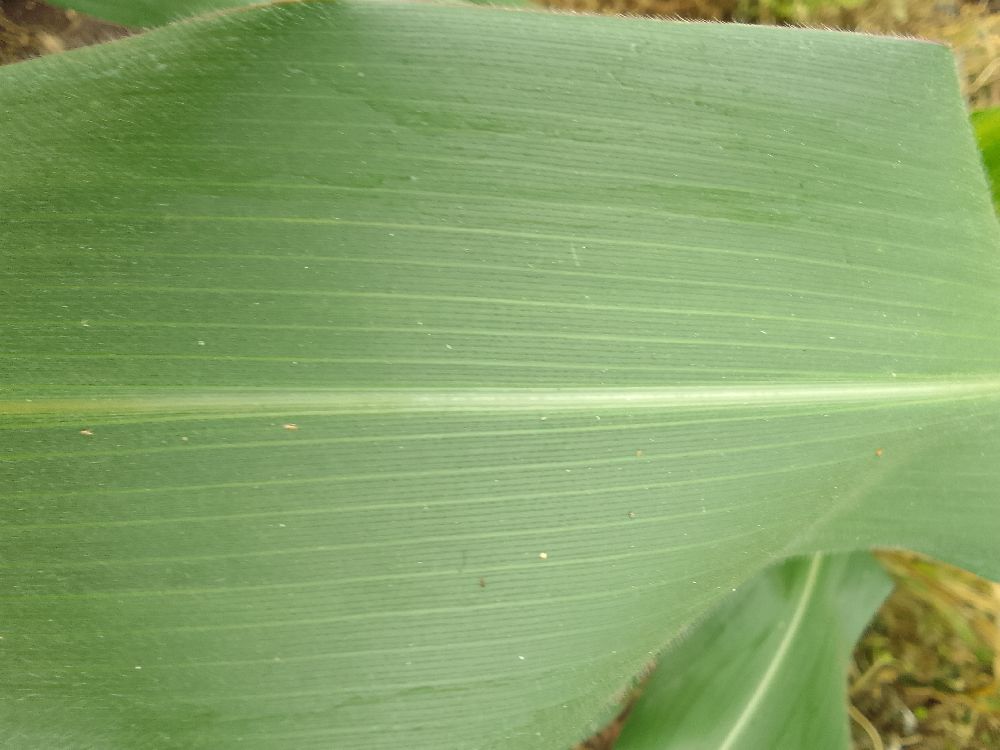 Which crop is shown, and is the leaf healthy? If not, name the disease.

maize, healthy
